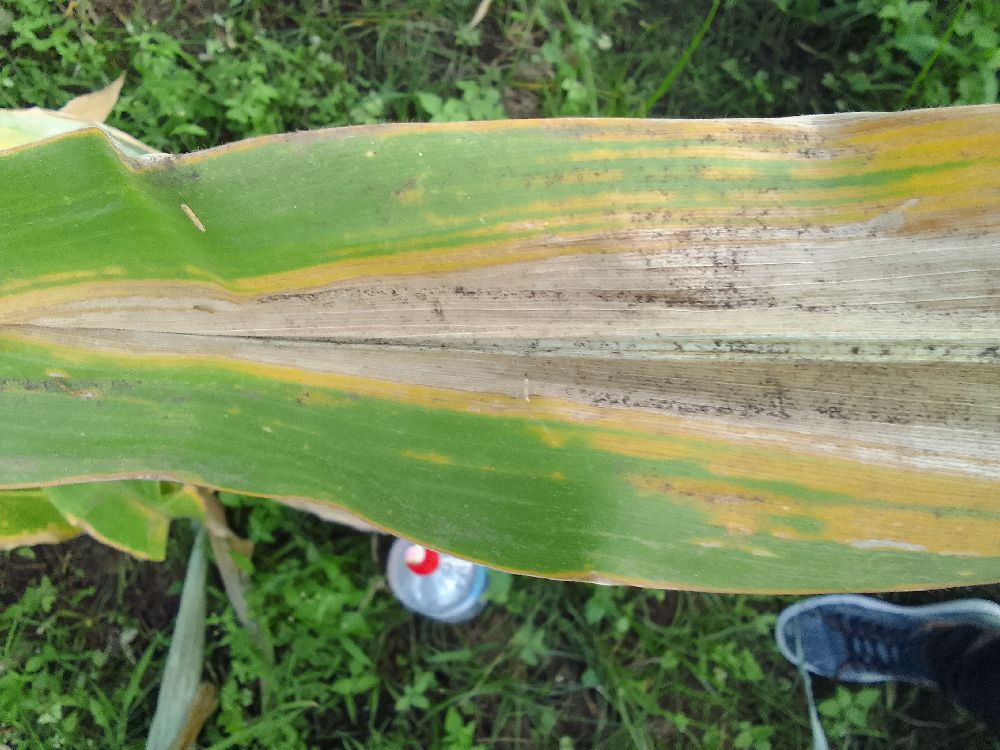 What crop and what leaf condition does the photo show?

maize, maize lethal necrosis
